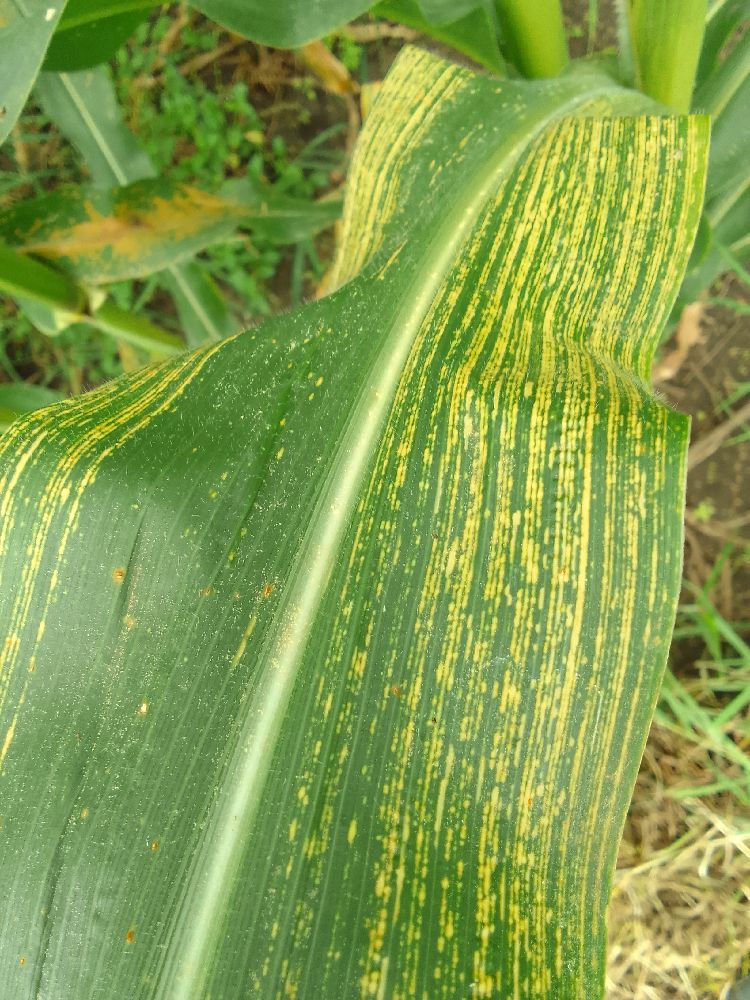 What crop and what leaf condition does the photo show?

maize, maize streak virus
